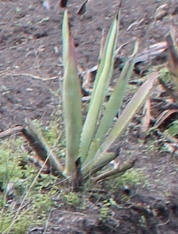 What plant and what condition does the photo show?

agave, sick
